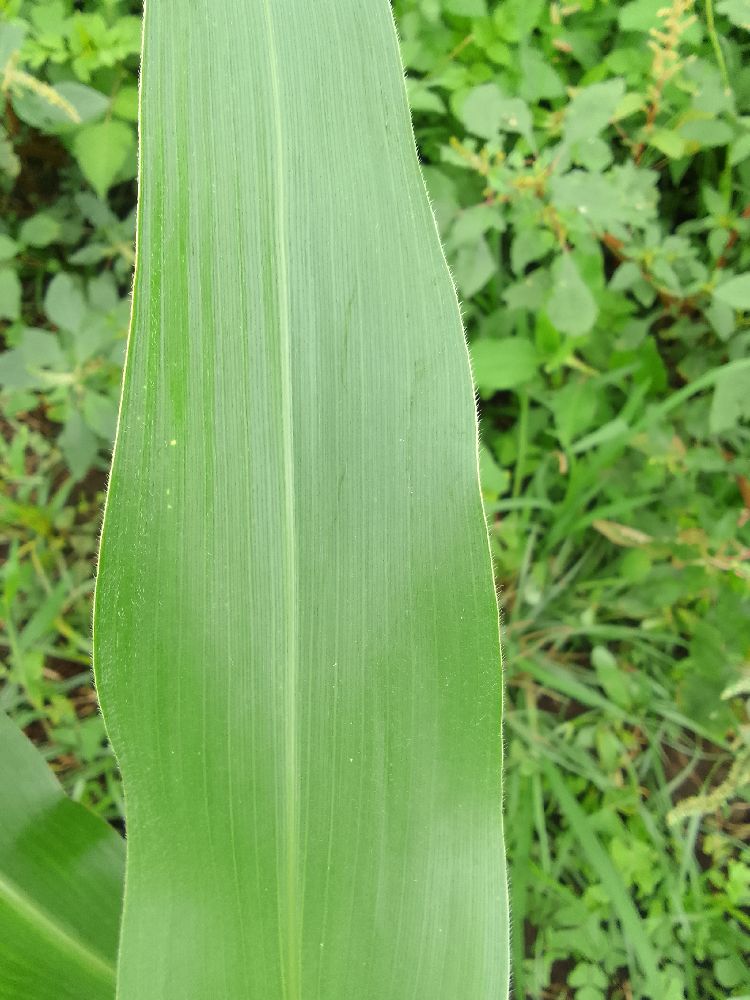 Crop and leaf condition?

maize, healthy
